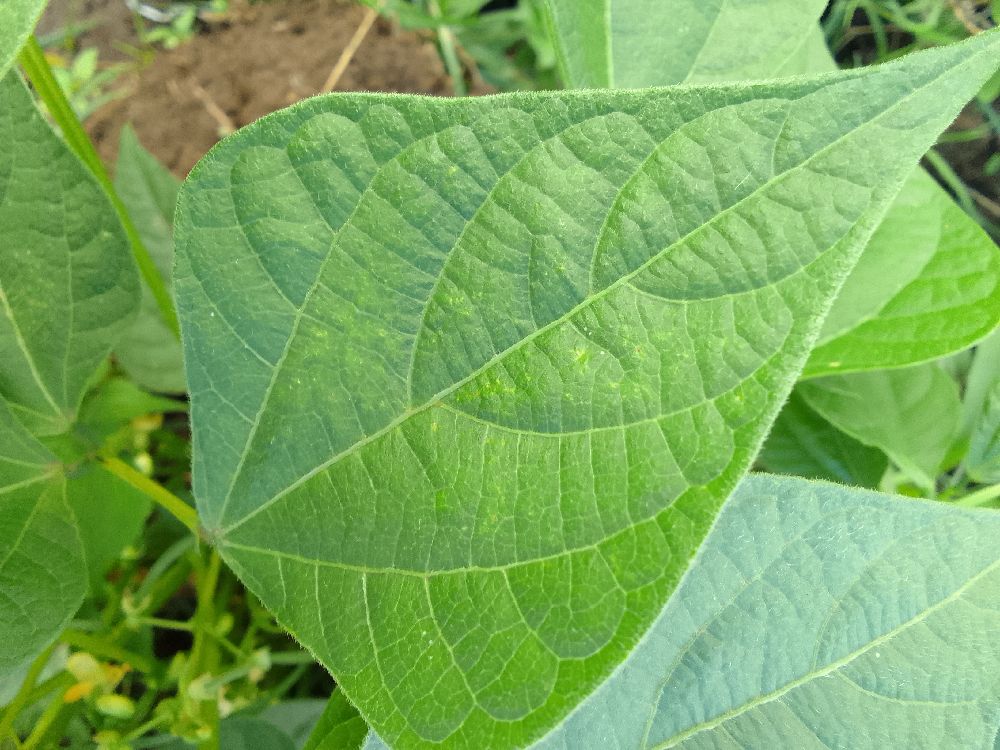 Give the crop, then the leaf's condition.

common bean, healthy
